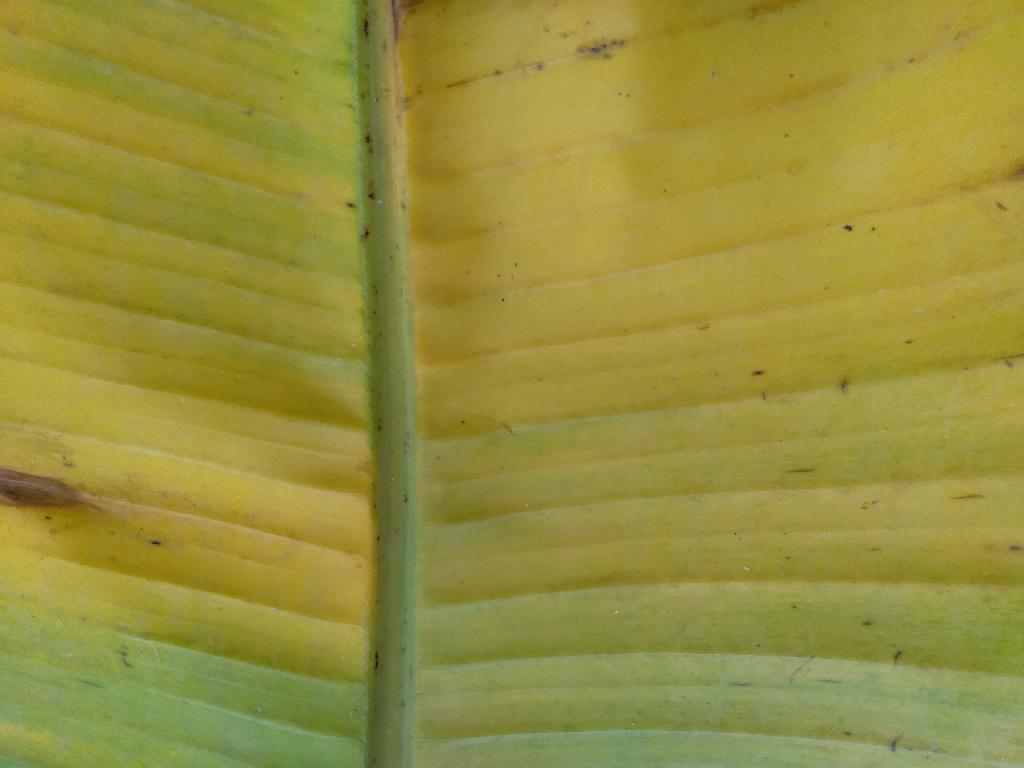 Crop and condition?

banana, fusarium wilt race 1
